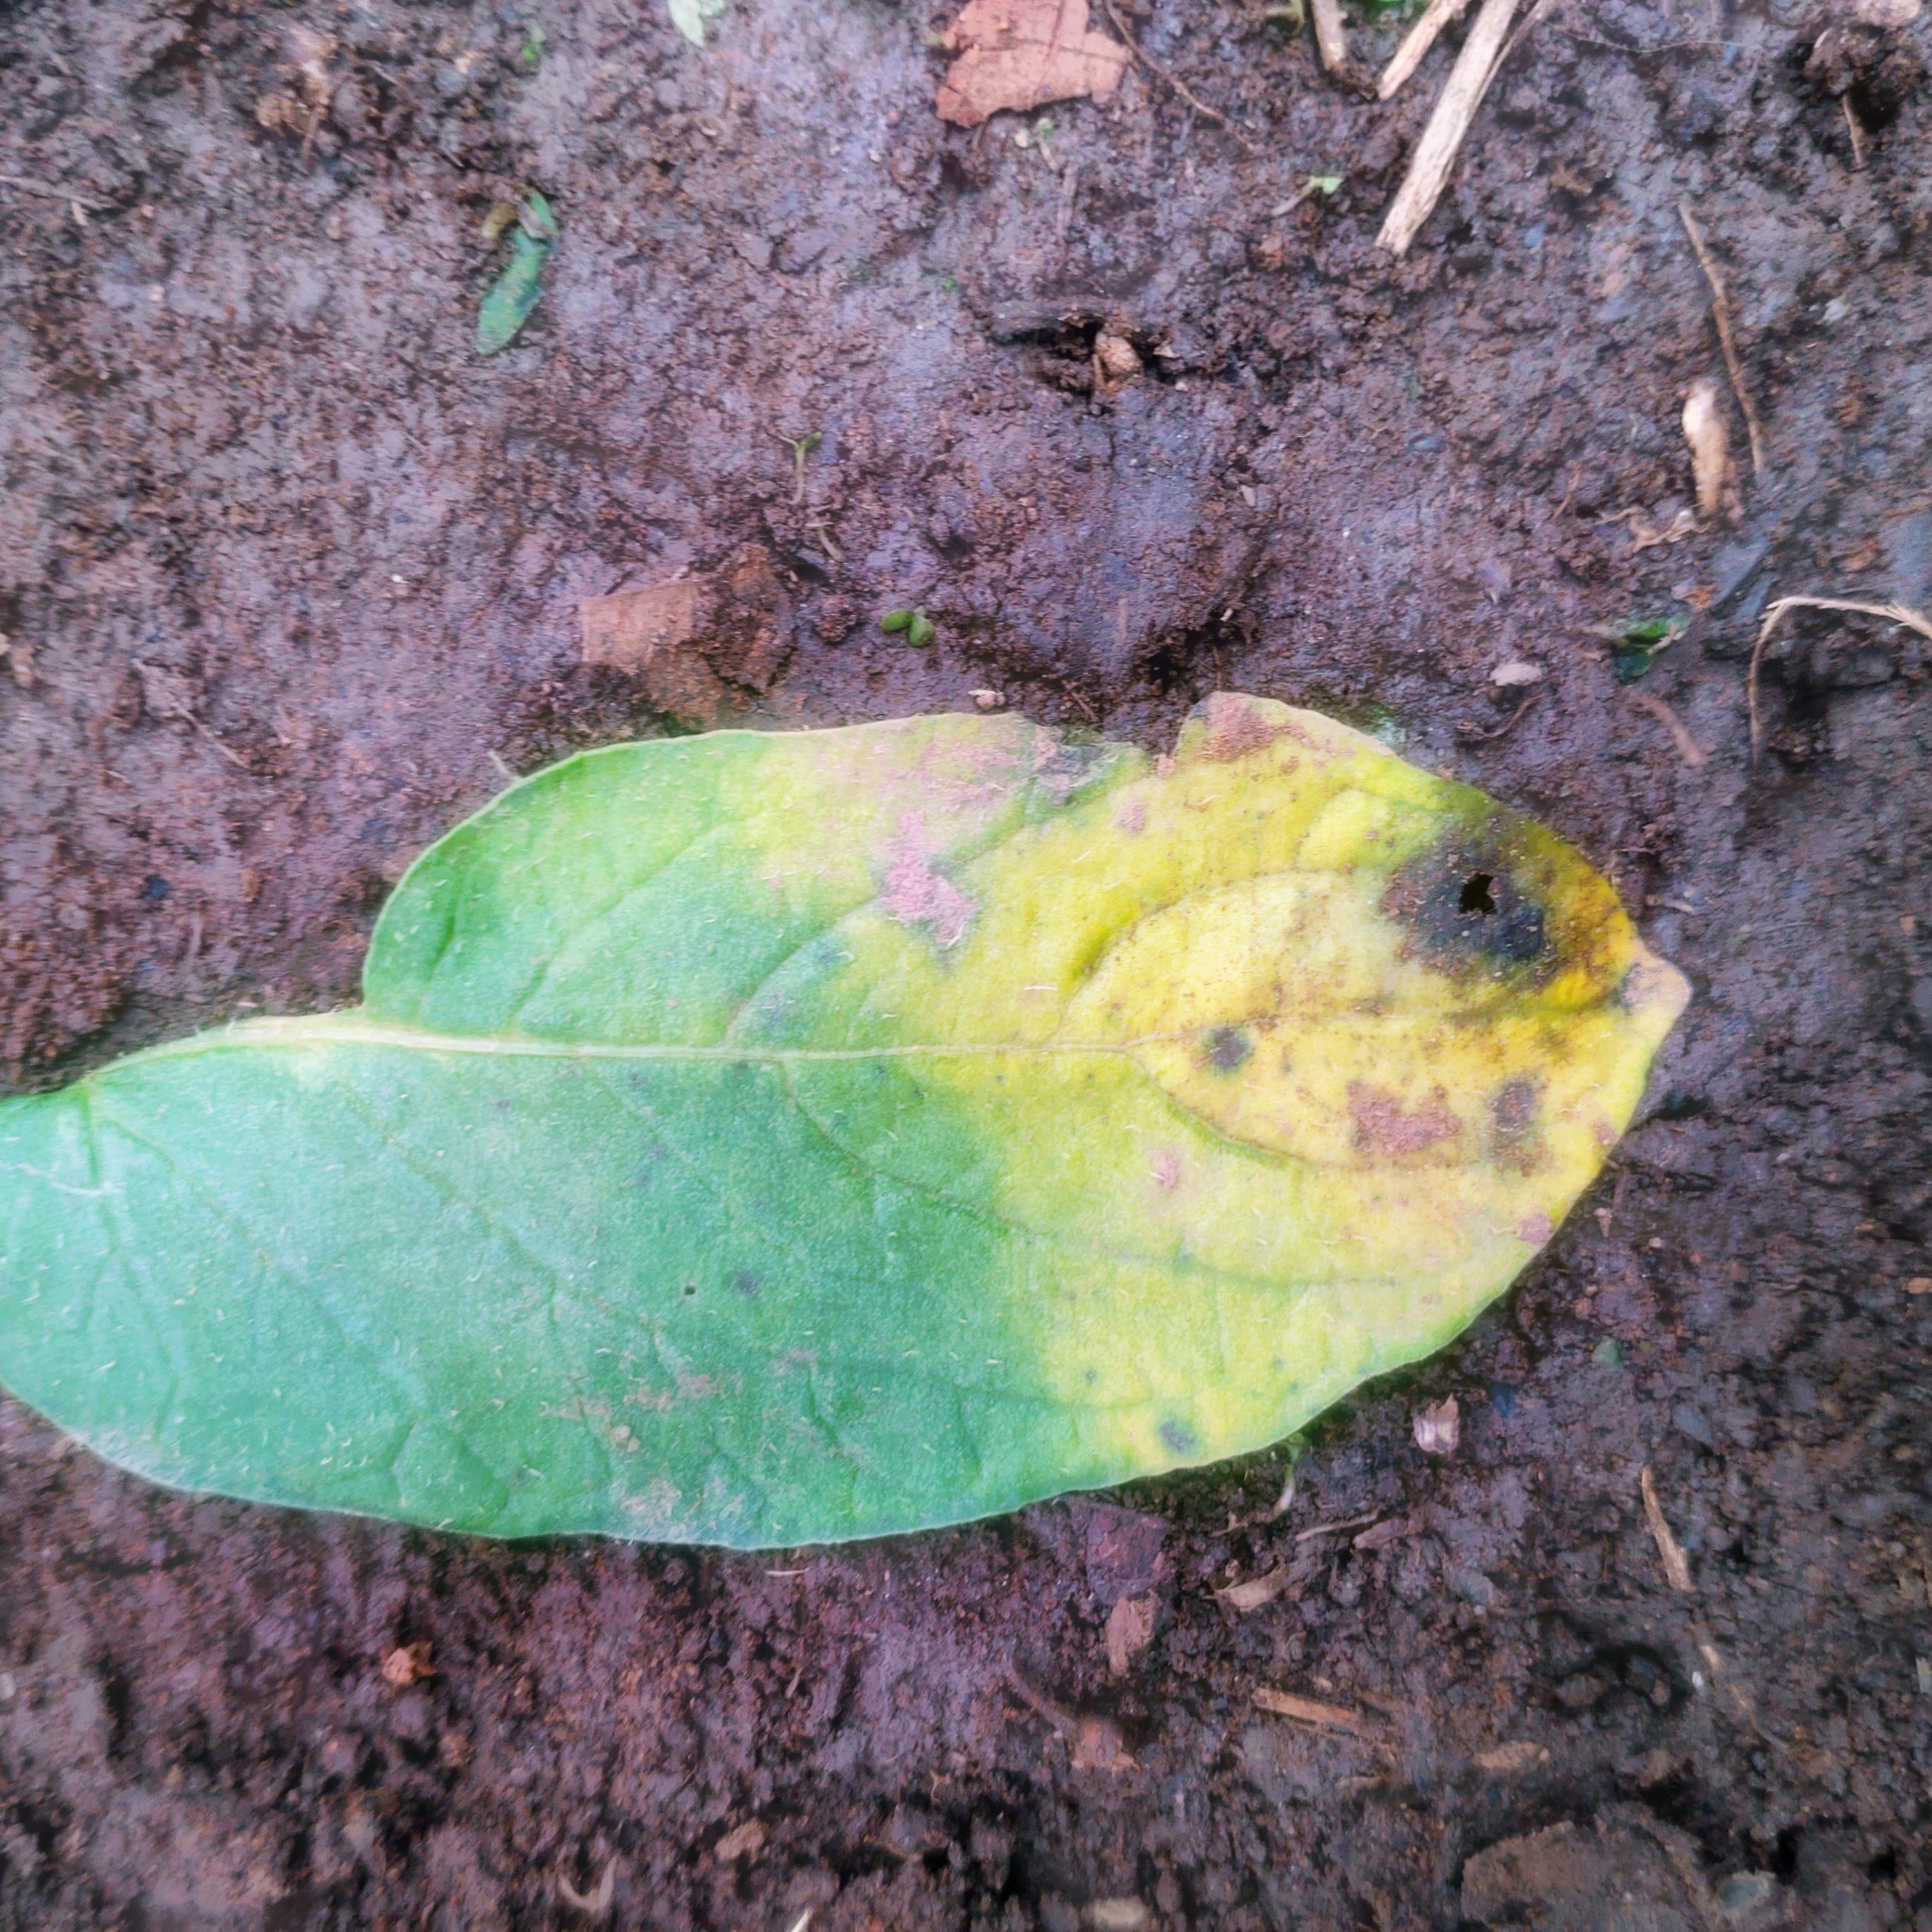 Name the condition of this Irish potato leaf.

late blight
